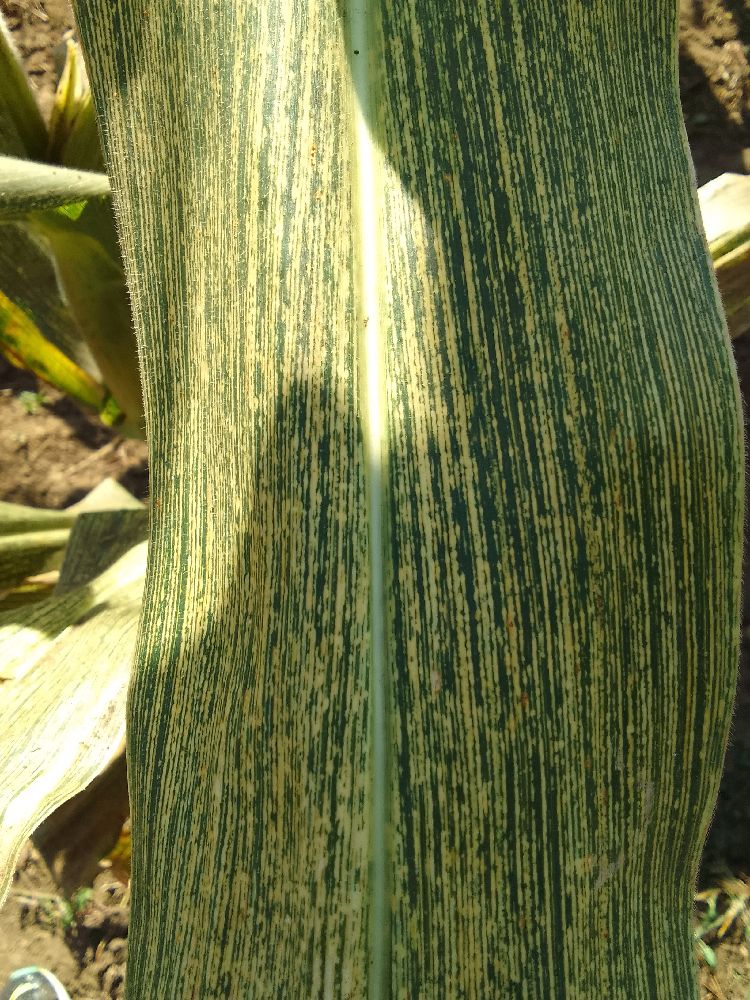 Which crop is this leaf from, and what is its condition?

maize, maize streak virus
